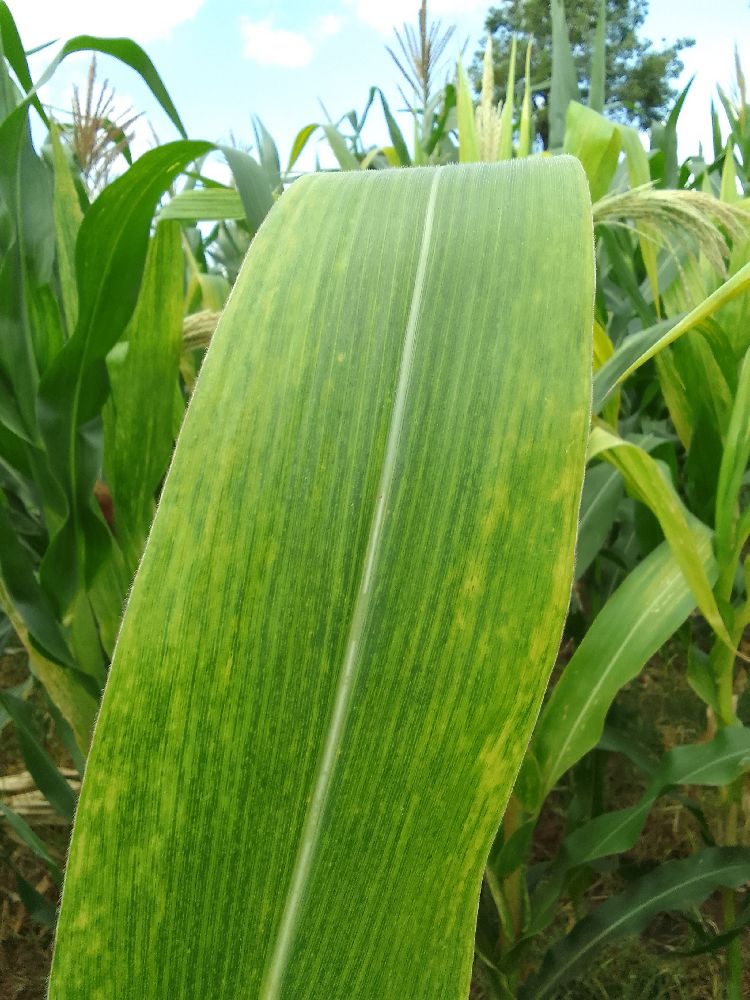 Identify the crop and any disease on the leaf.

maize, maize lethal necrosis
